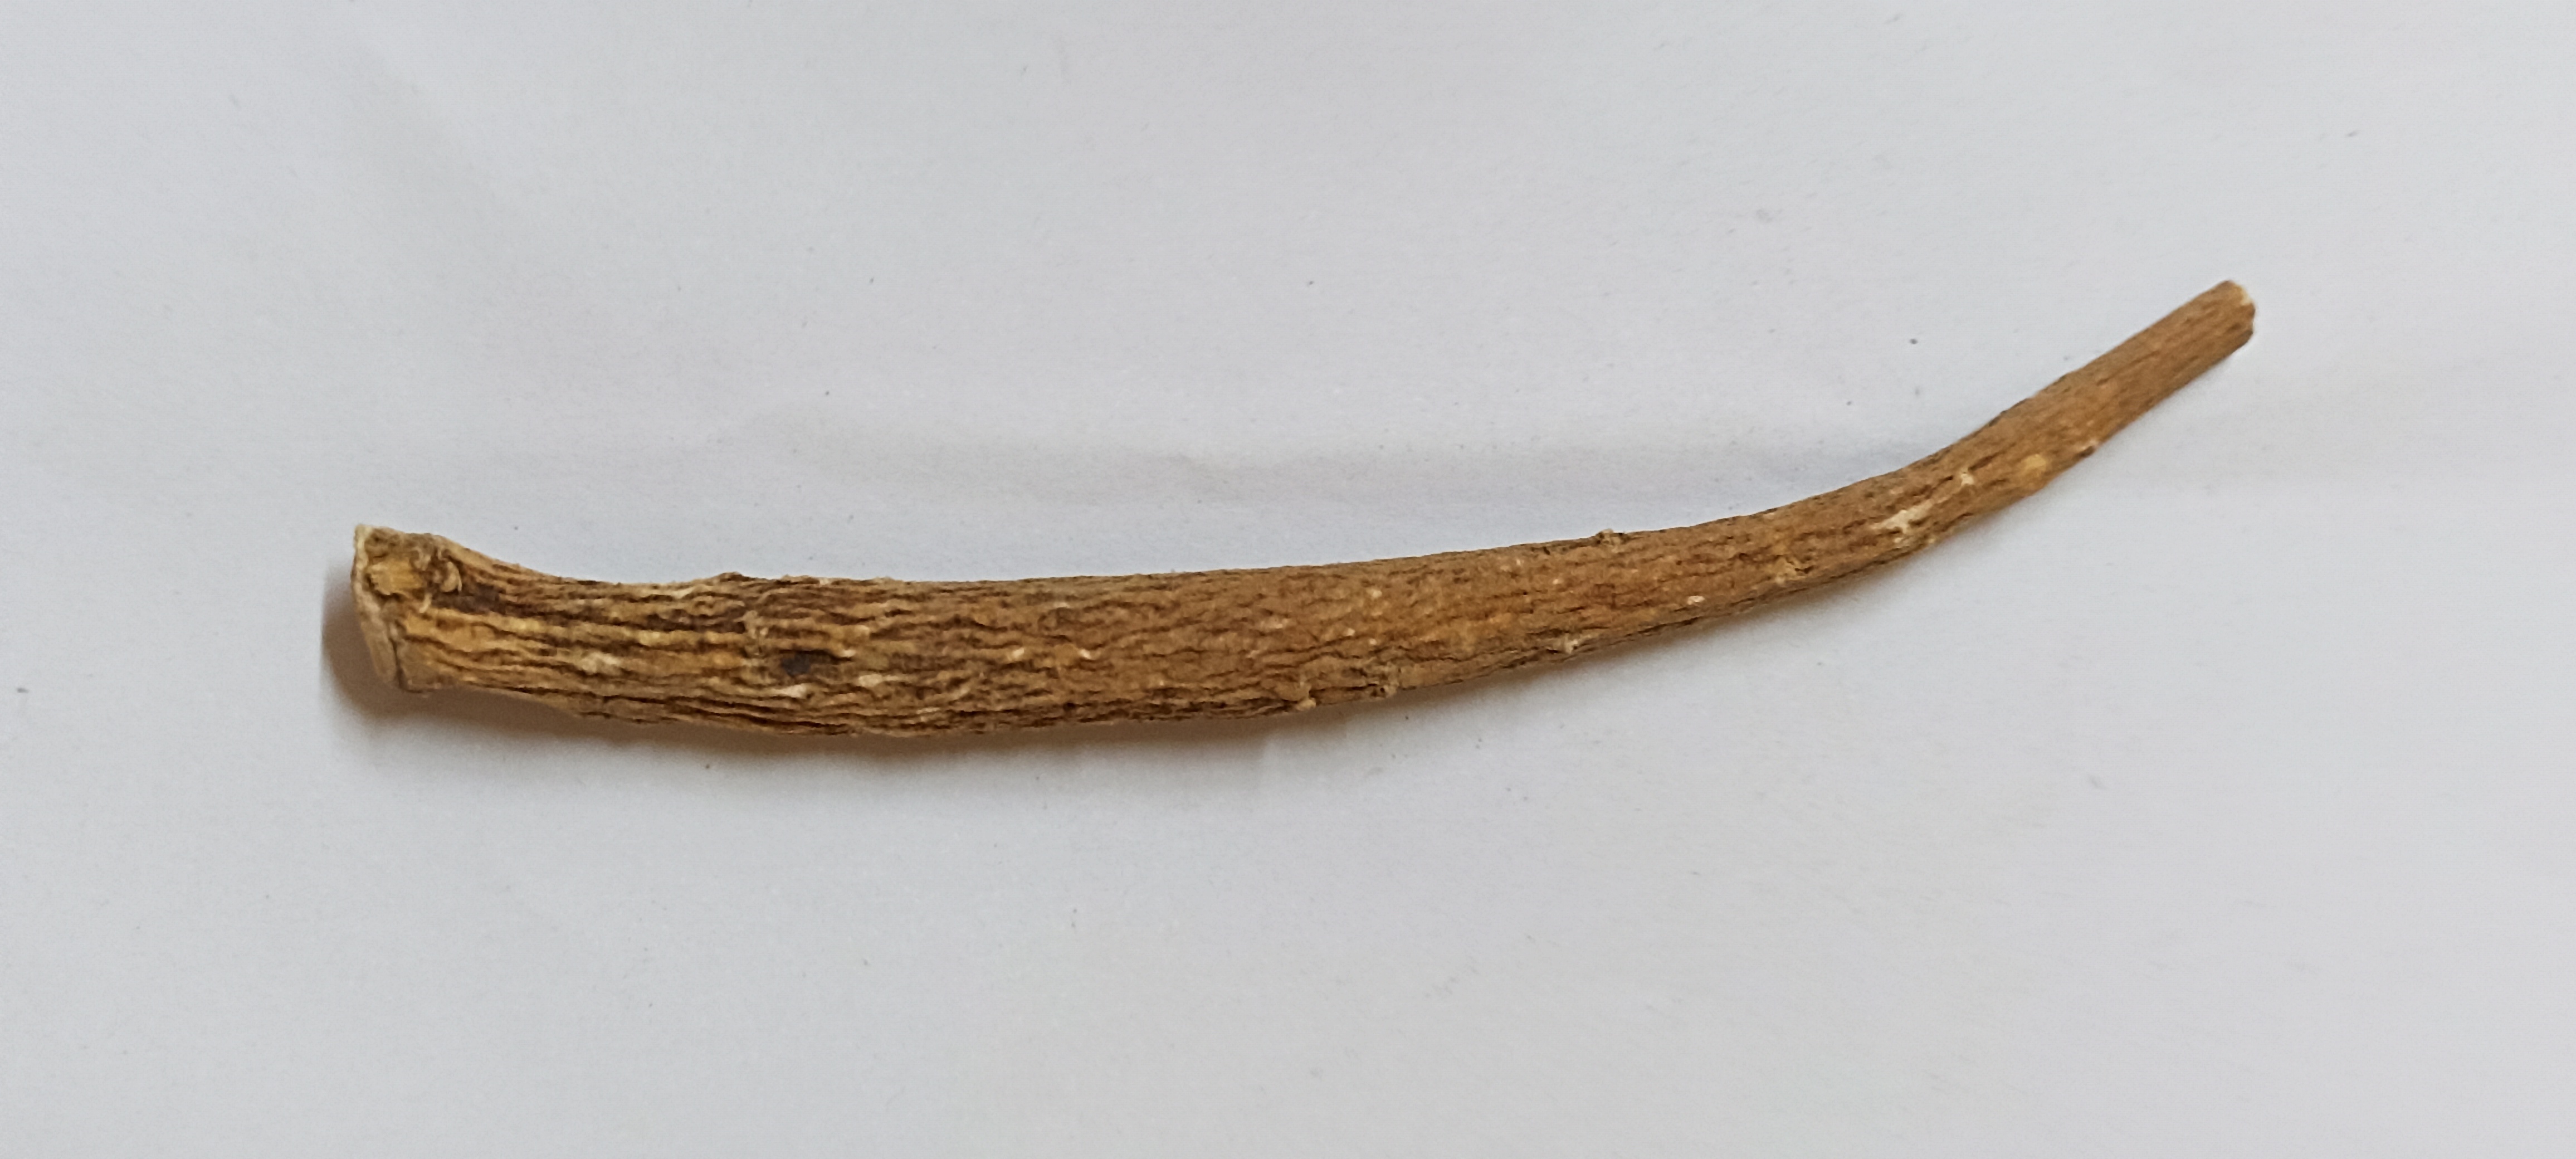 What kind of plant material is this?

ashwagandha
